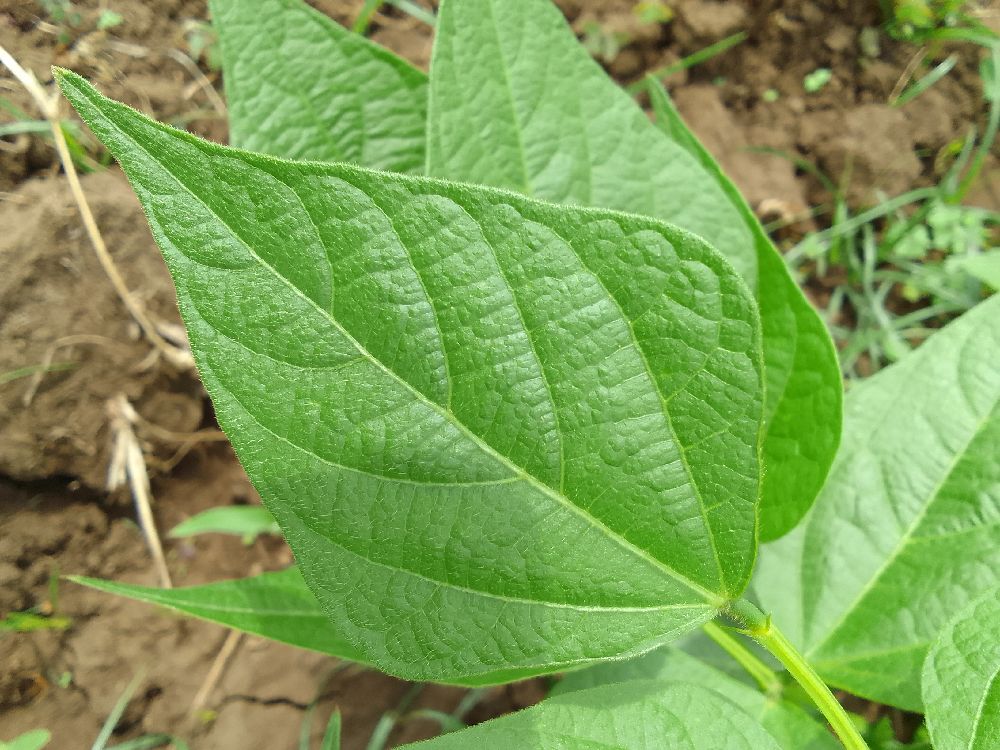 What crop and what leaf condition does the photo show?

common bean, healthy
